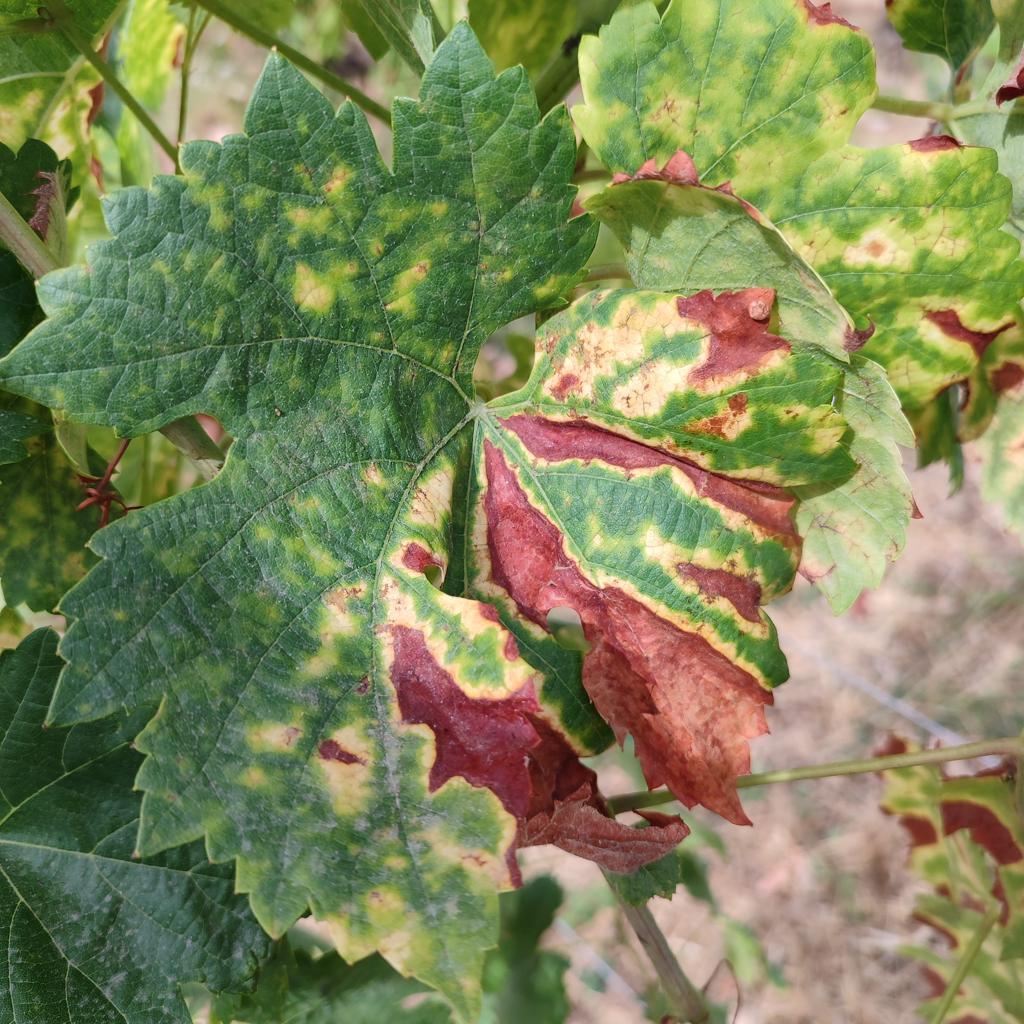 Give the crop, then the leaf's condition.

grapevine, esca complex
